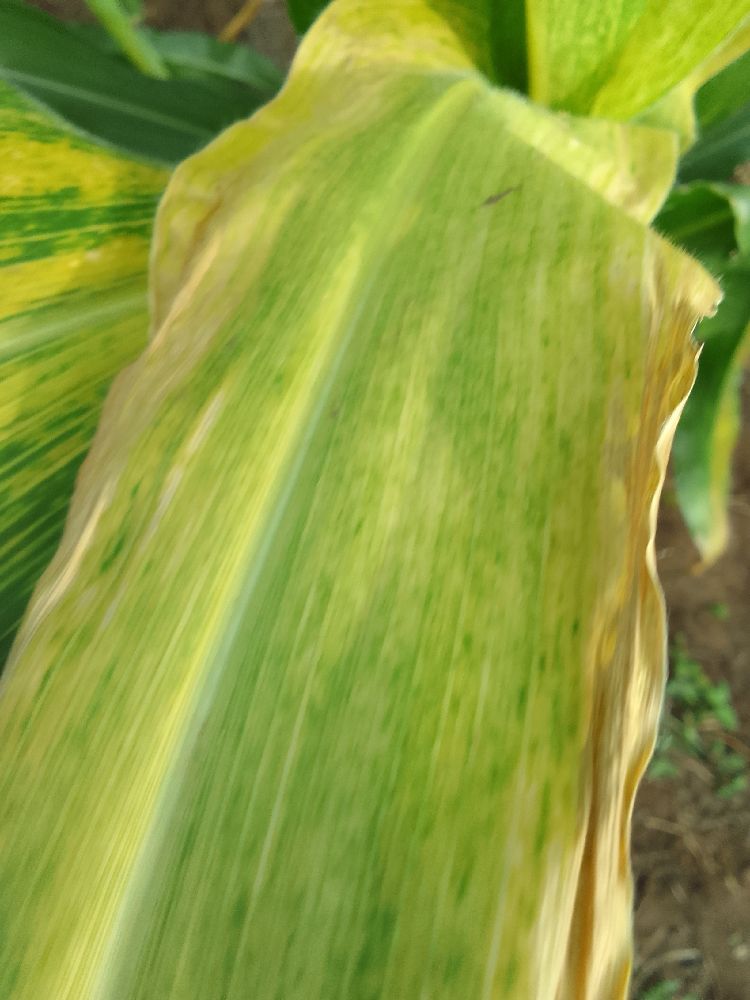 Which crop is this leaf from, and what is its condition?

maize, maize lethal necrosis
